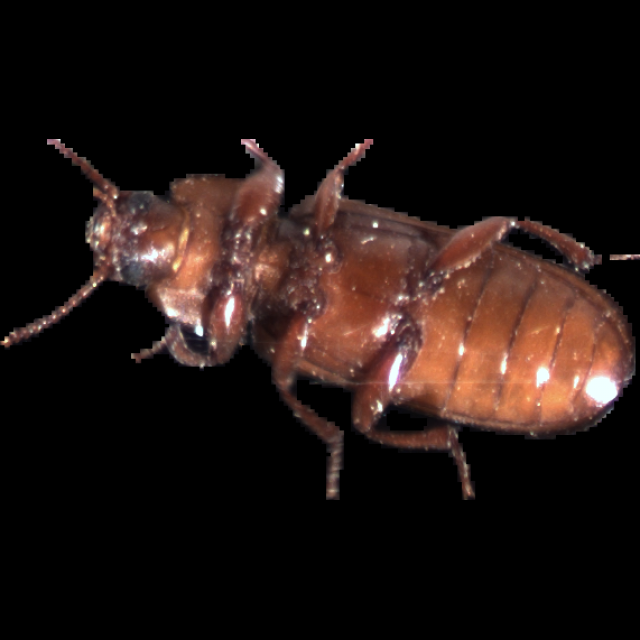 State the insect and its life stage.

mealworm beetle
